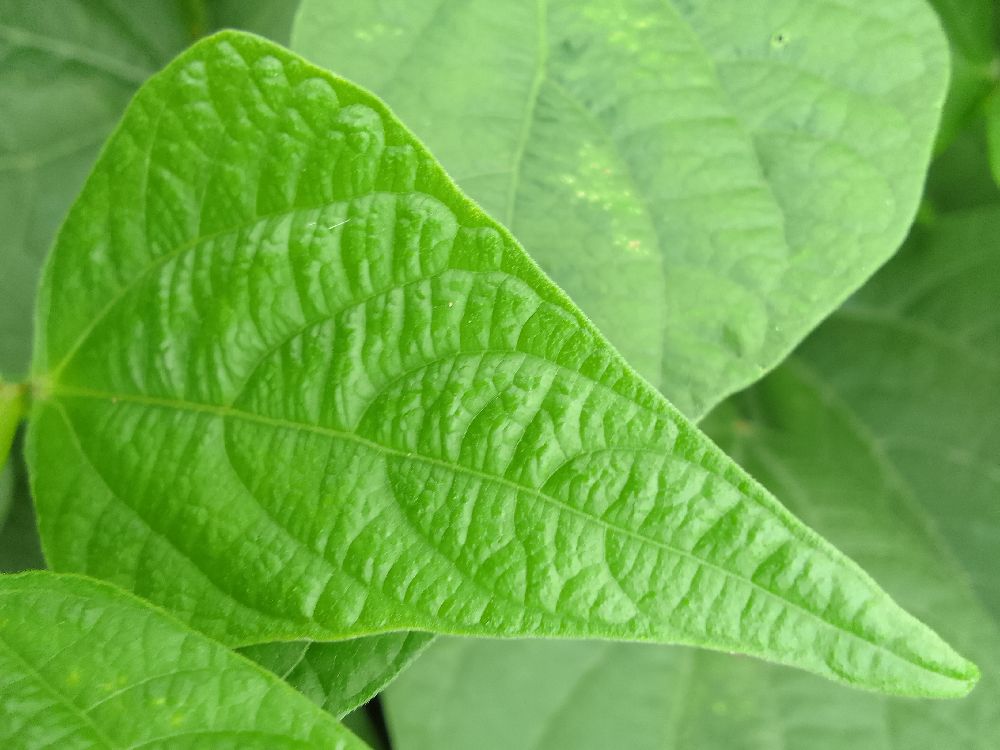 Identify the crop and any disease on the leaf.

common bean, healthy
